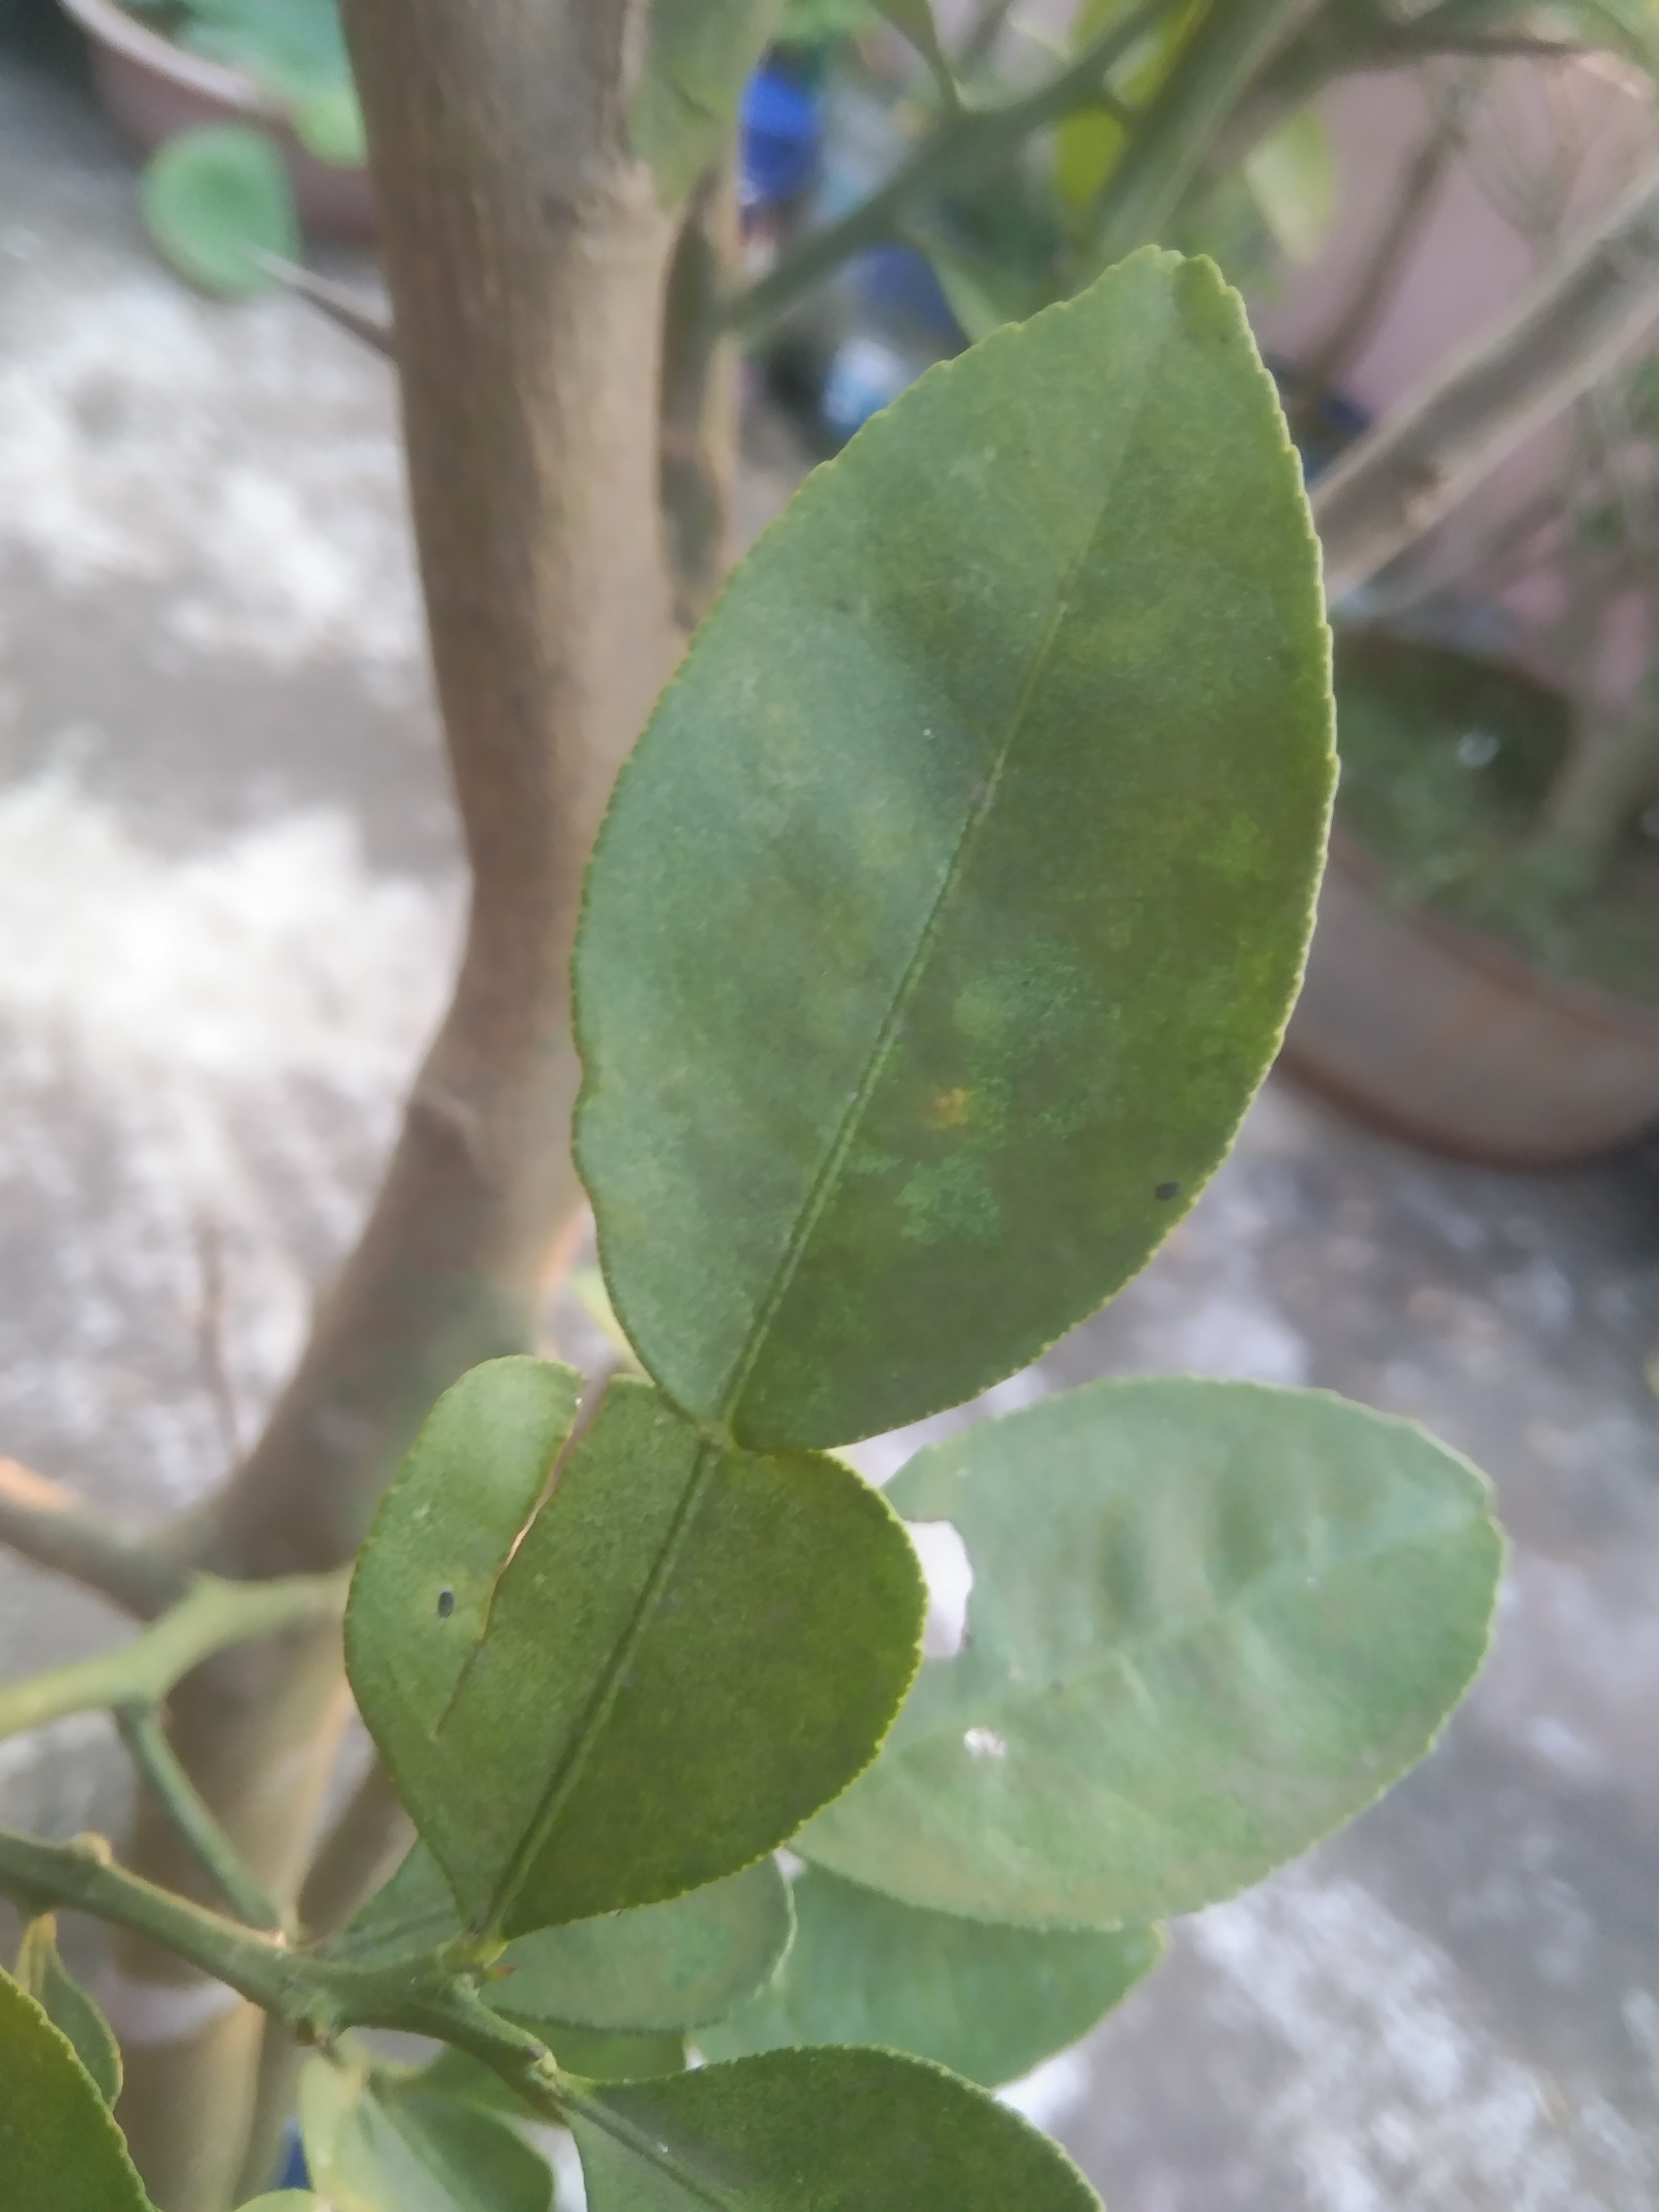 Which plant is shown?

lemon
